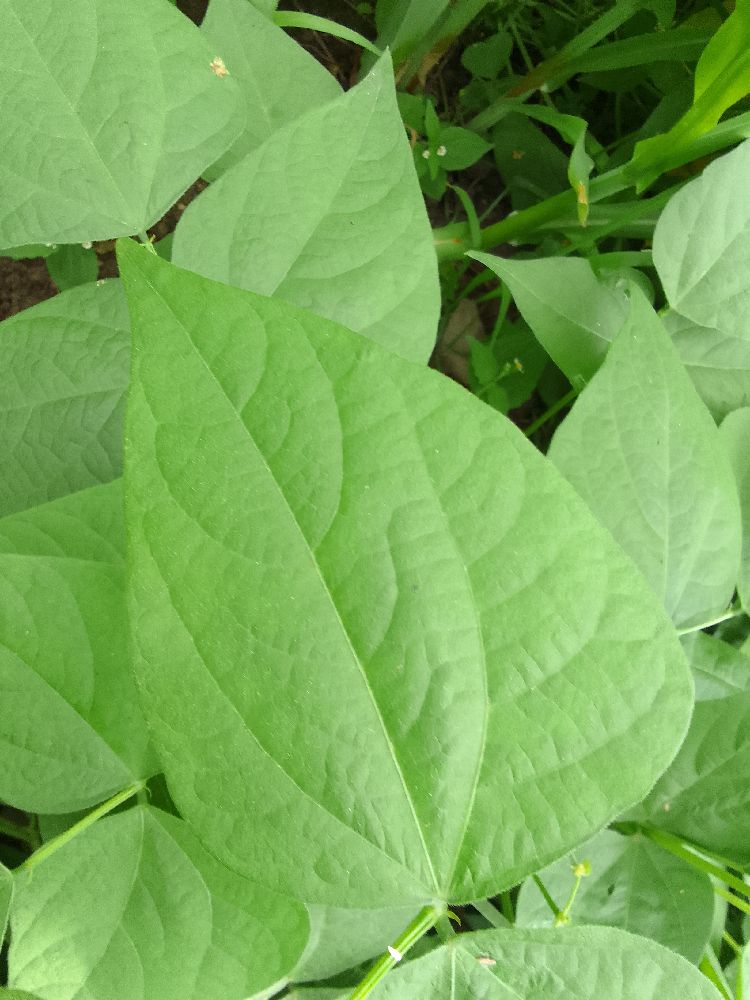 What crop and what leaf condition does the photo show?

common bean, healthy
